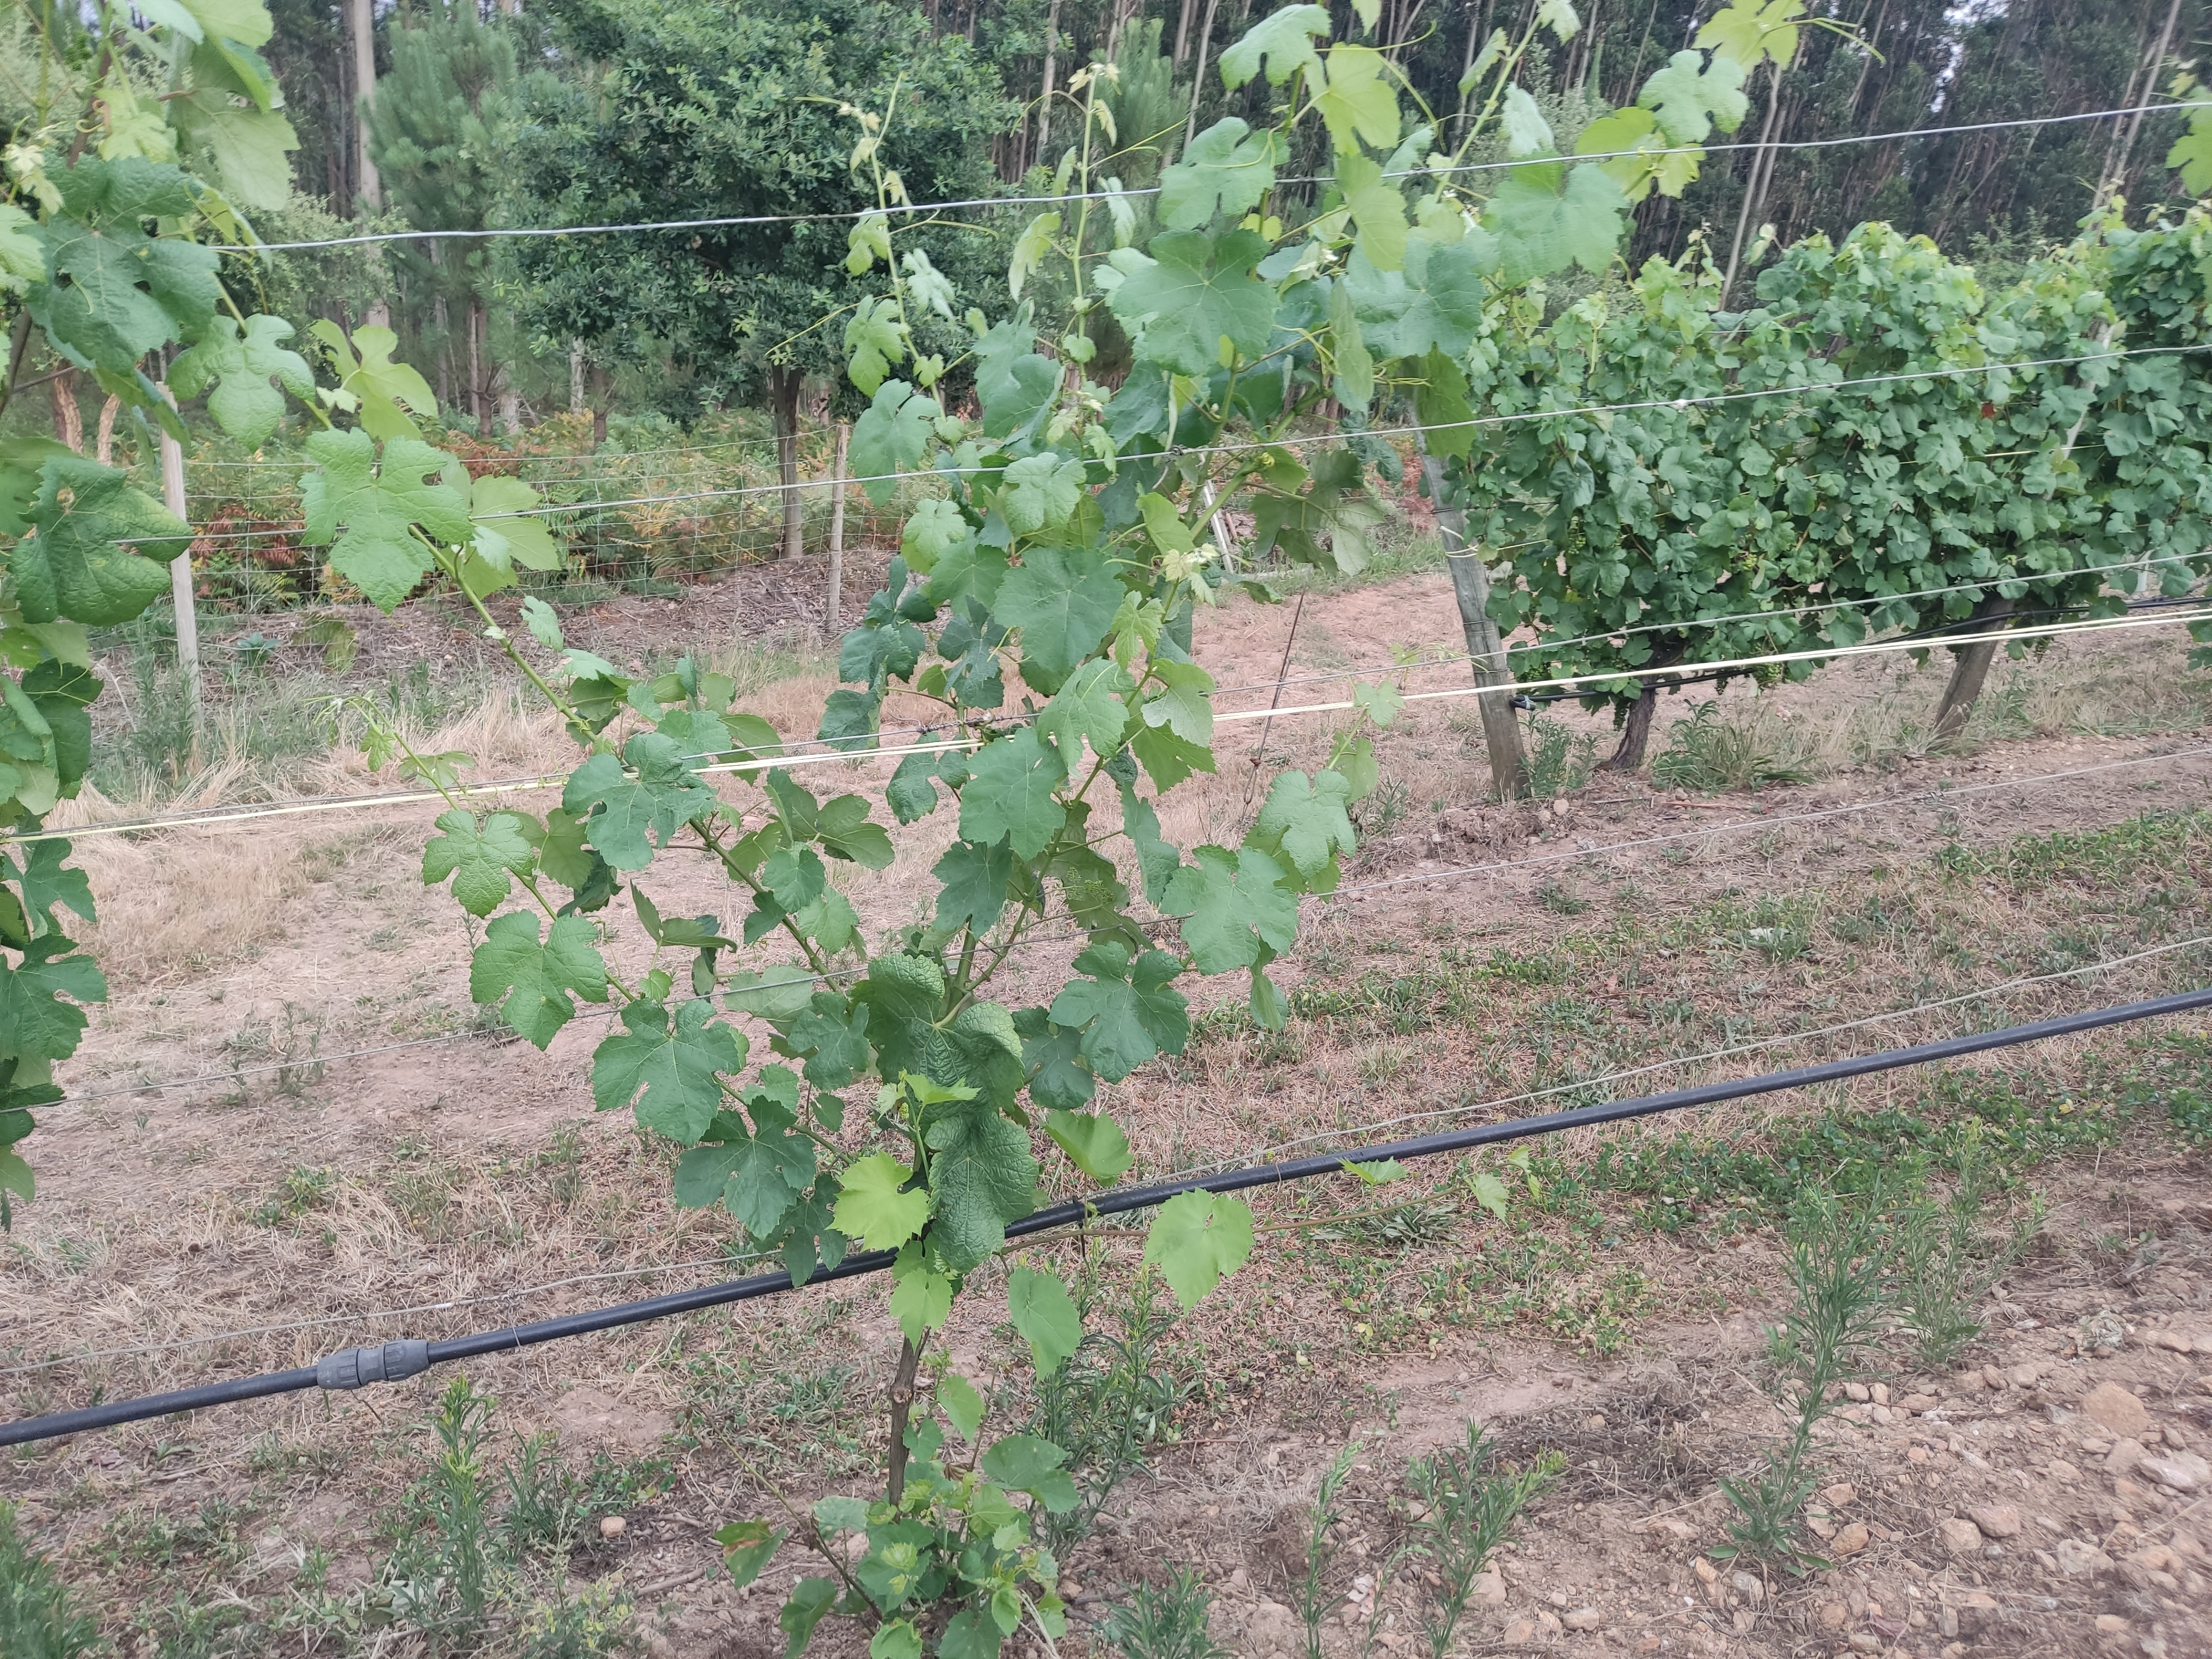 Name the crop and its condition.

grapevine, not affected by esca disease
